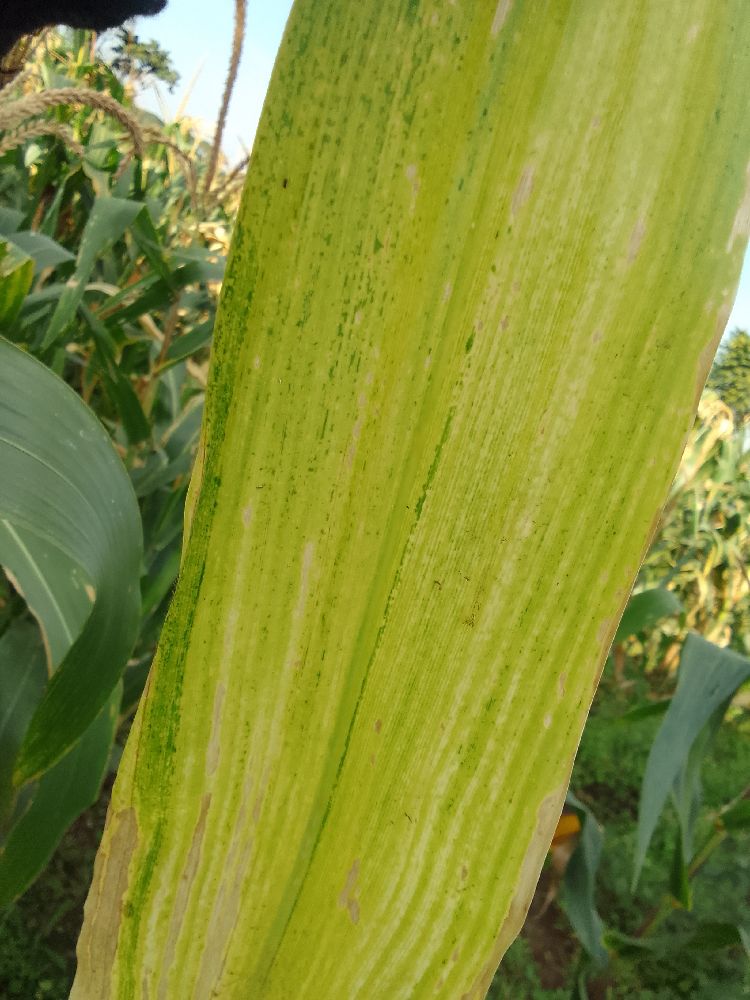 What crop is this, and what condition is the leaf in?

maize, maize lethal necrosis
